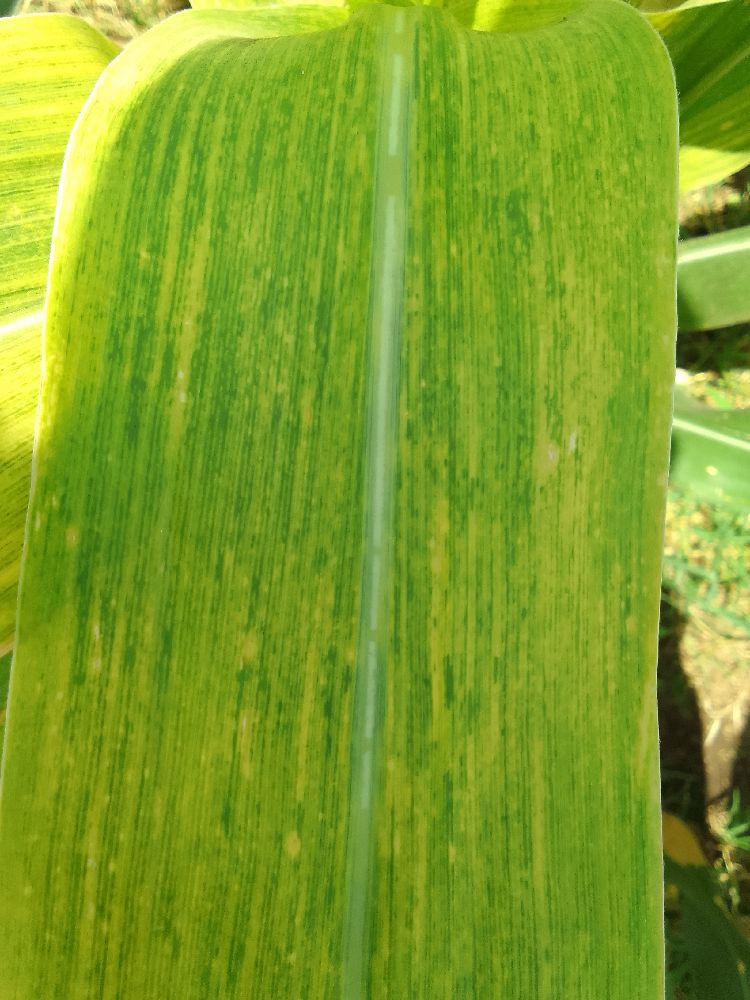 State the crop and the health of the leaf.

maize, maize lethal necrosis
